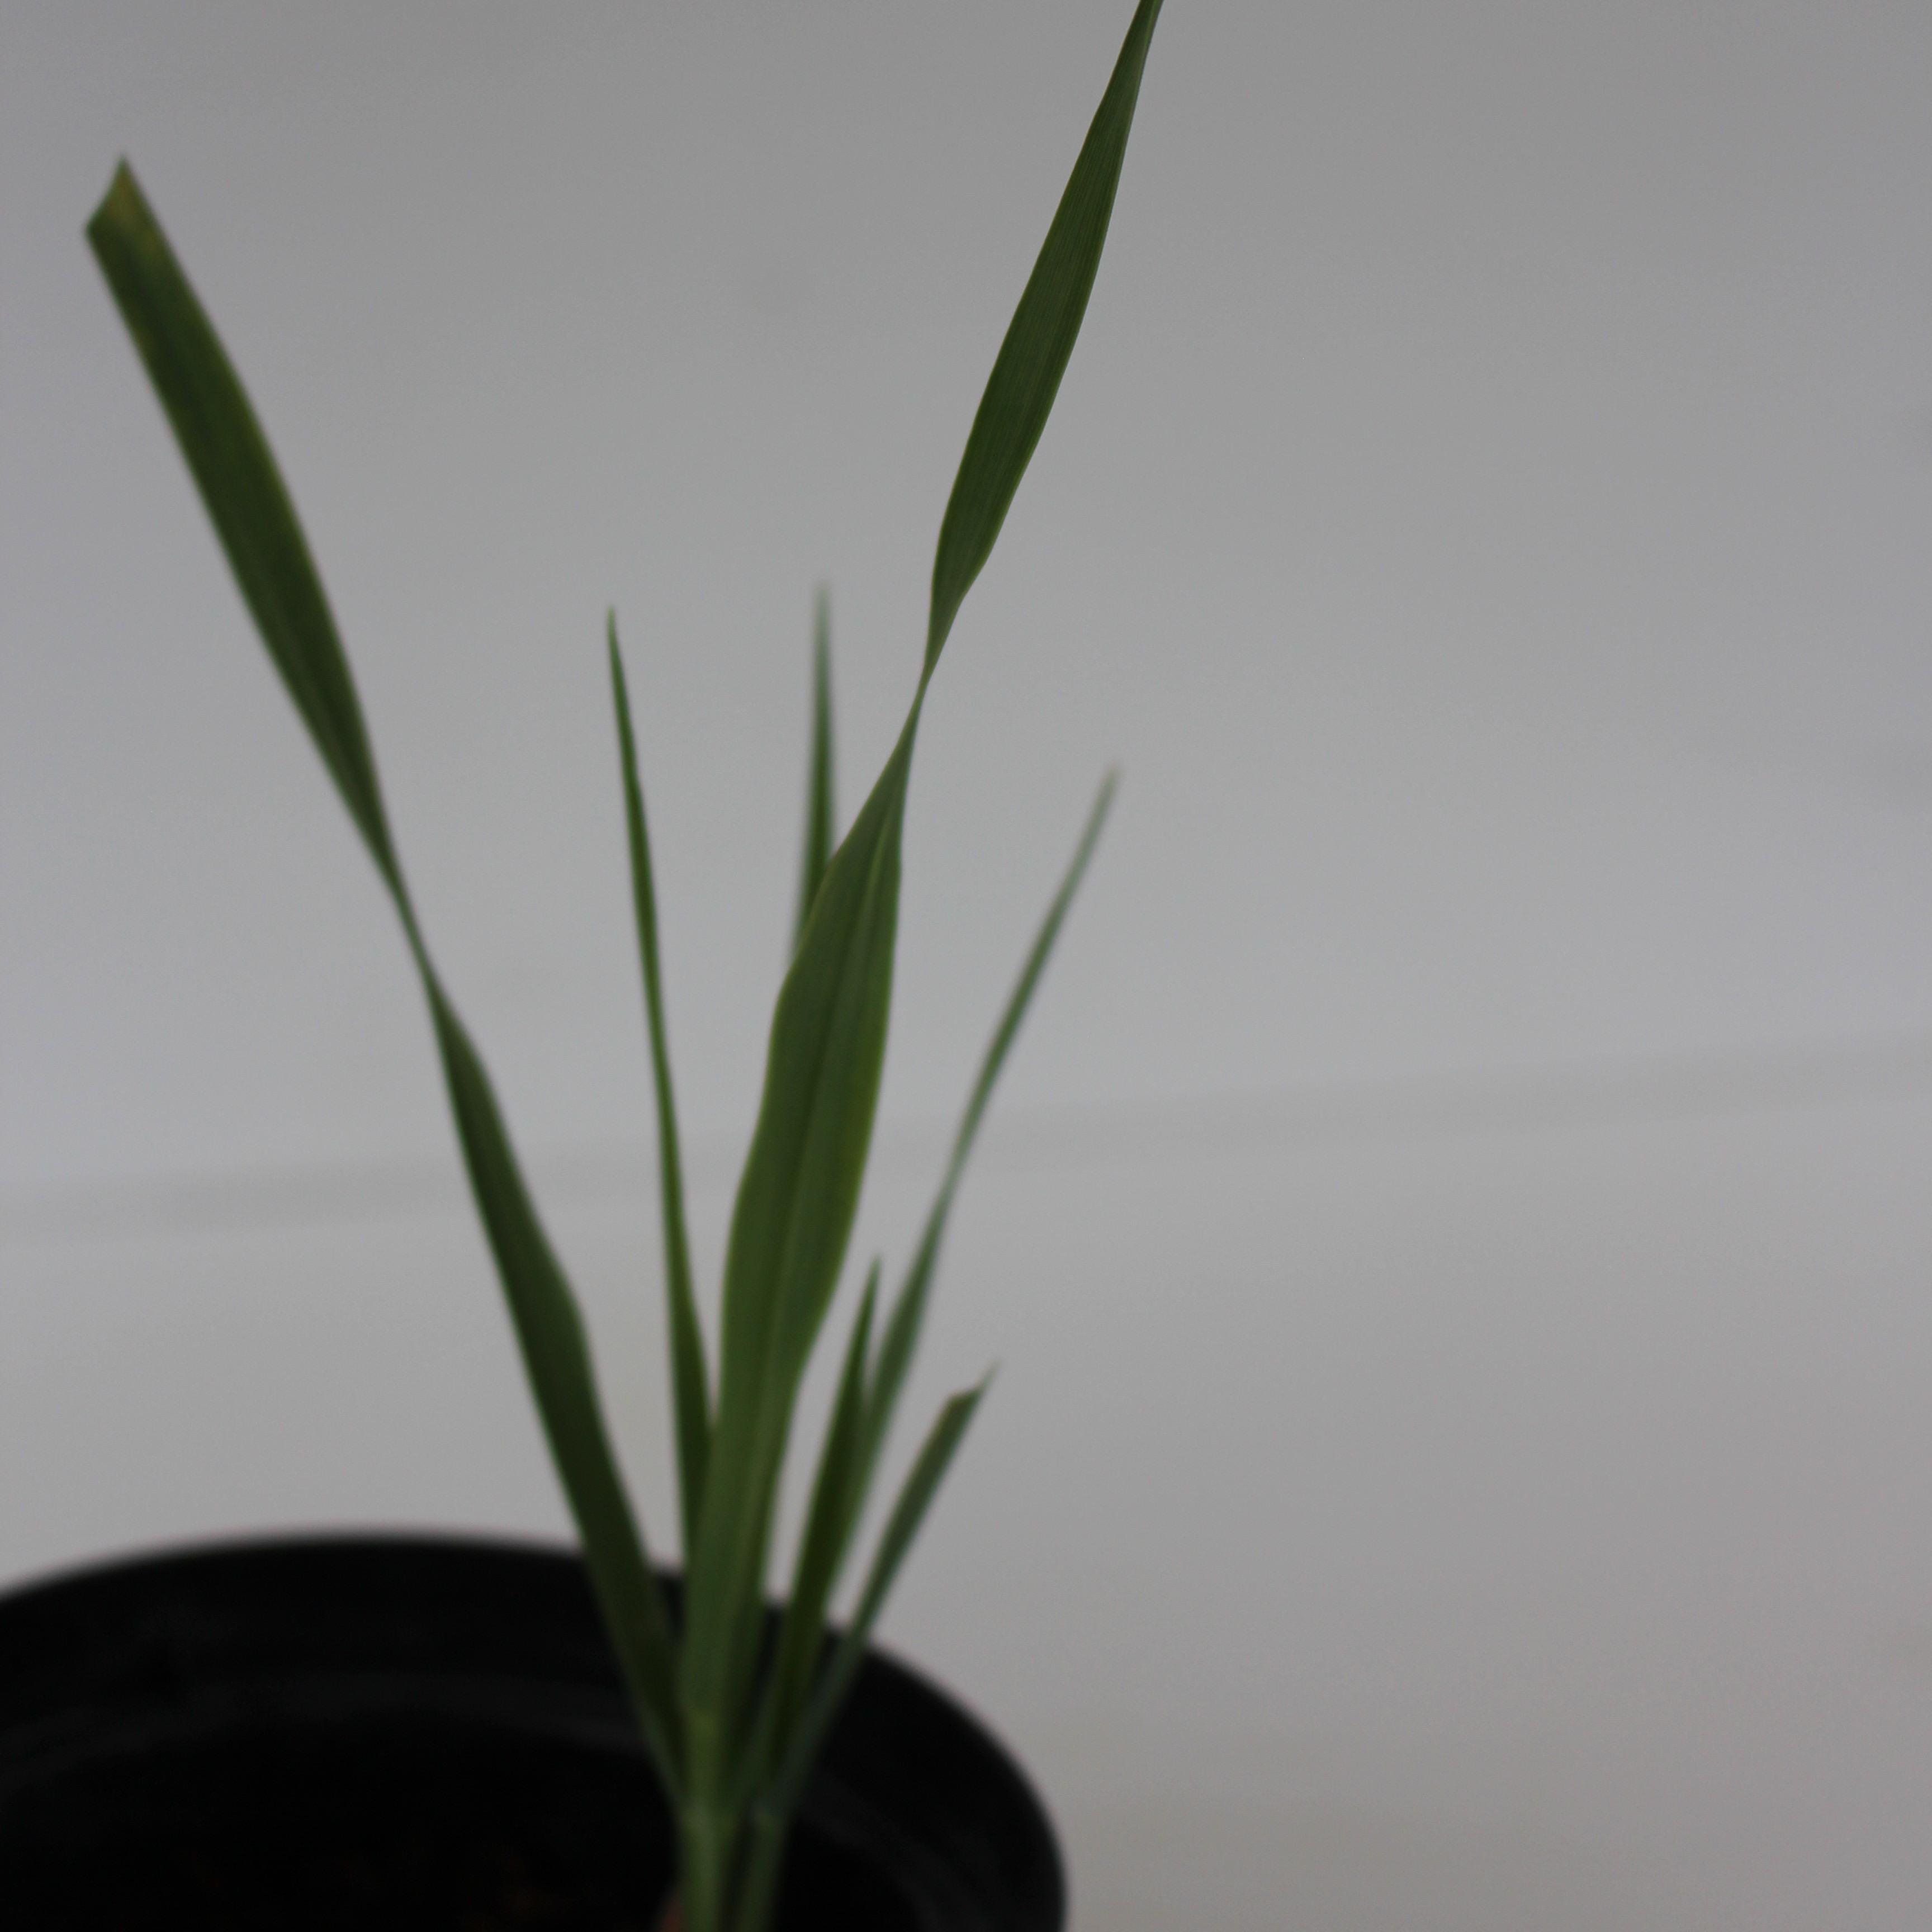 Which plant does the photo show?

Avena sterilis
